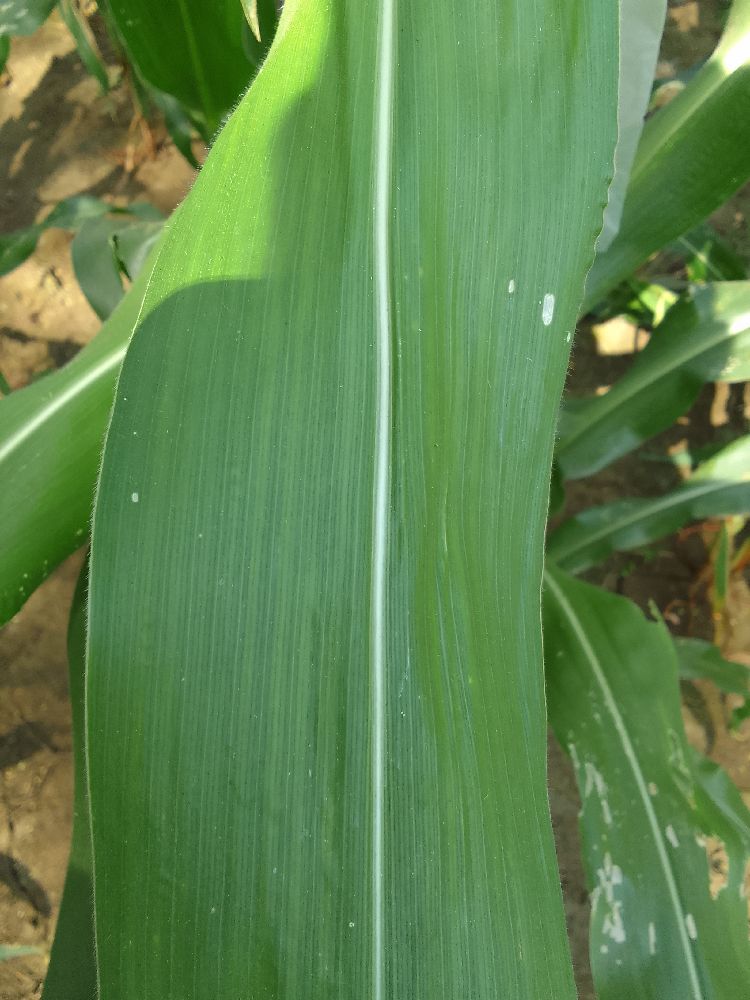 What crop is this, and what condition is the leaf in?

maize, healthy
